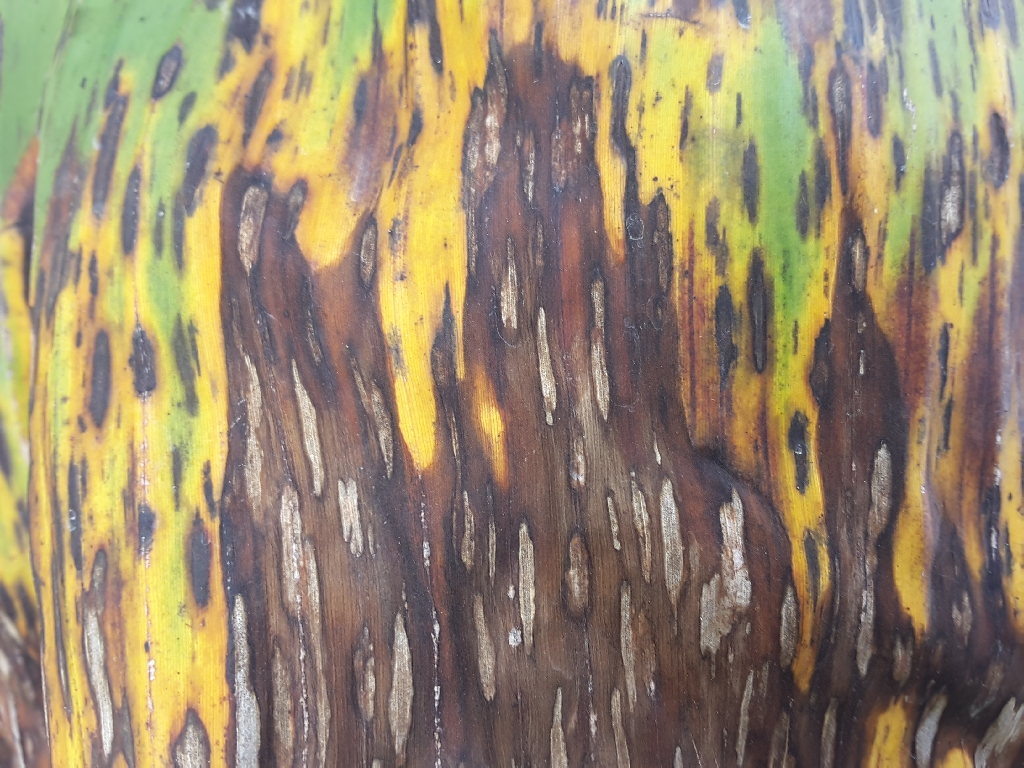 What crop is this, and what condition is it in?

banana, black sigatoka
